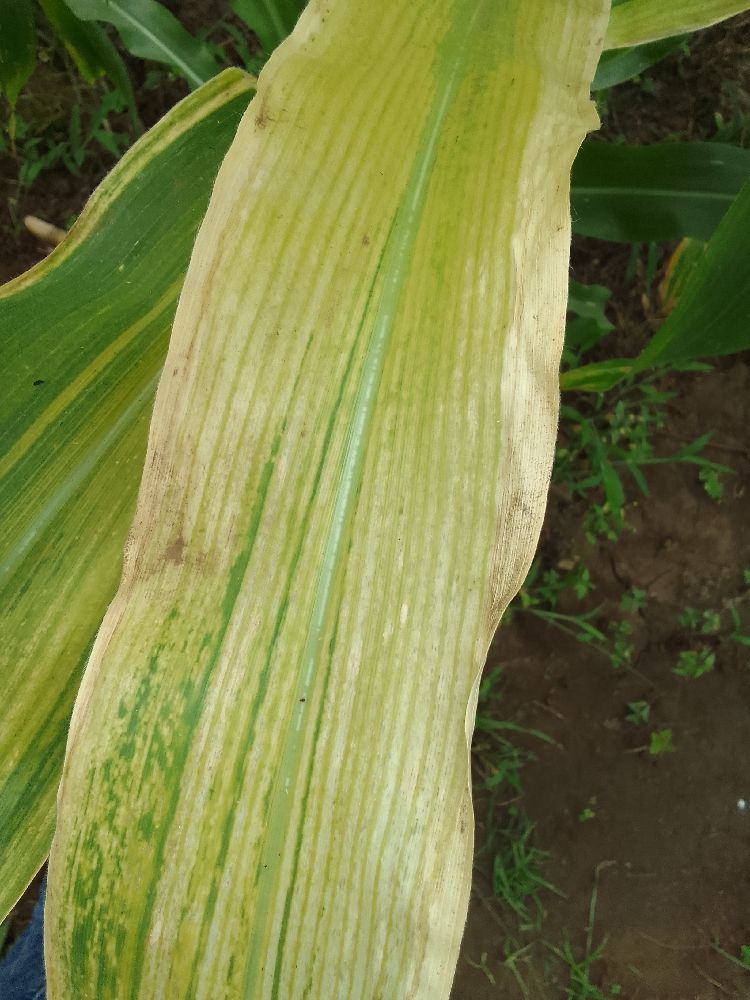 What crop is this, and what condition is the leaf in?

maize, maize lethal necrosis
